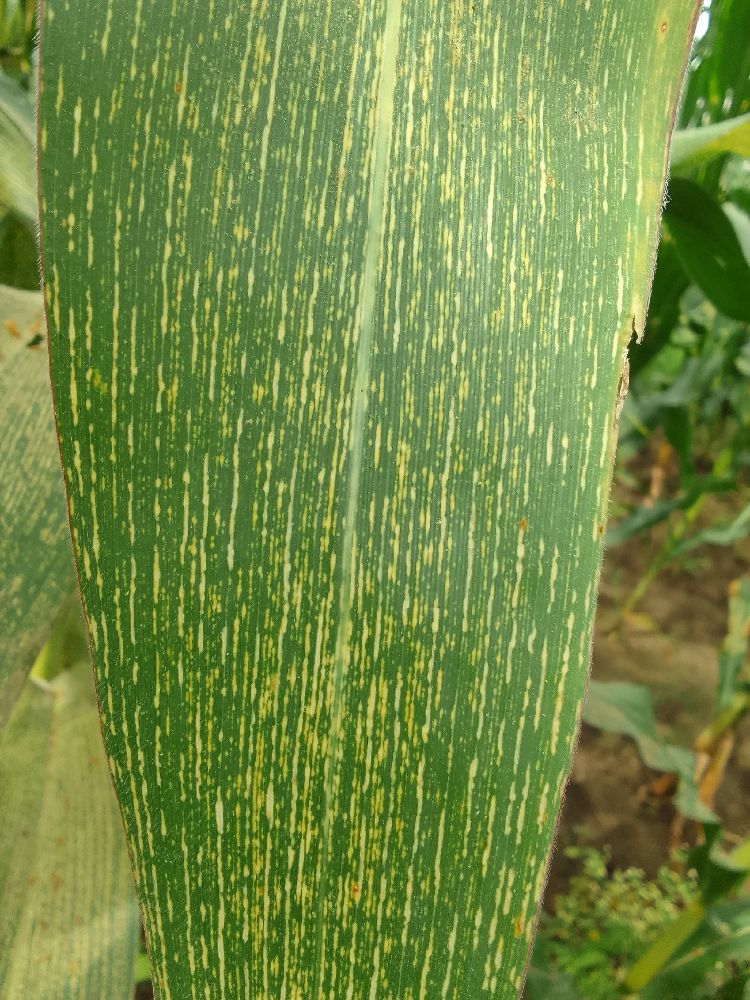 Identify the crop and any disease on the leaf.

maize, maize streak virus
